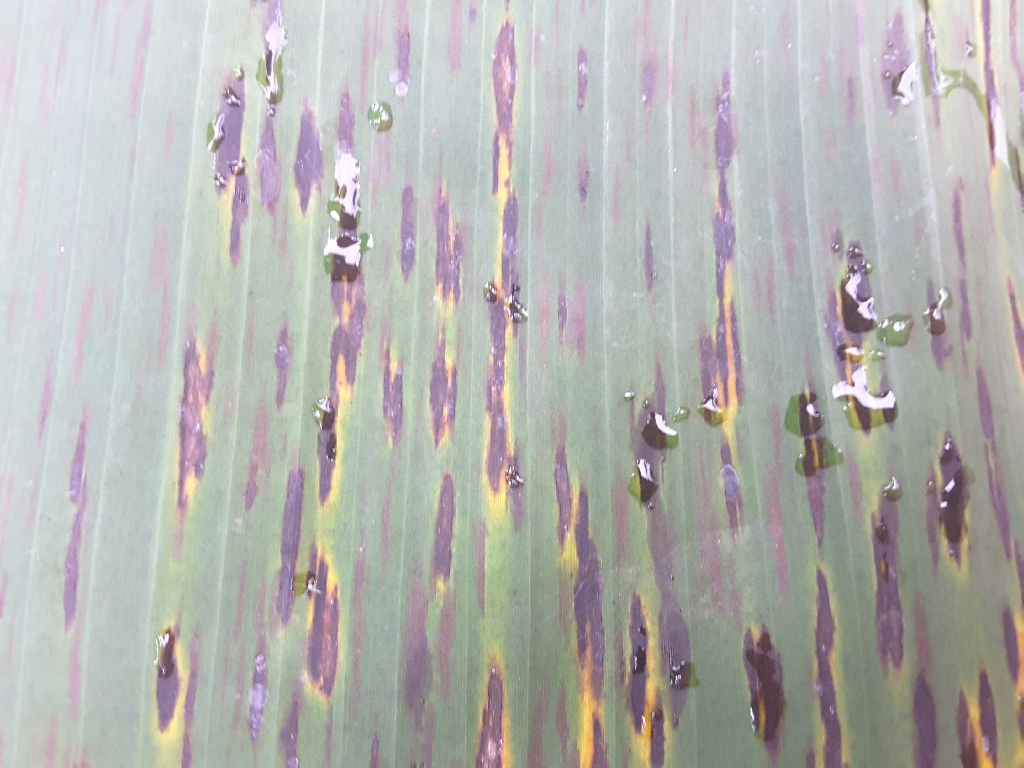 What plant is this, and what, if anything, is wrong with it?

banana, black sigatoka
